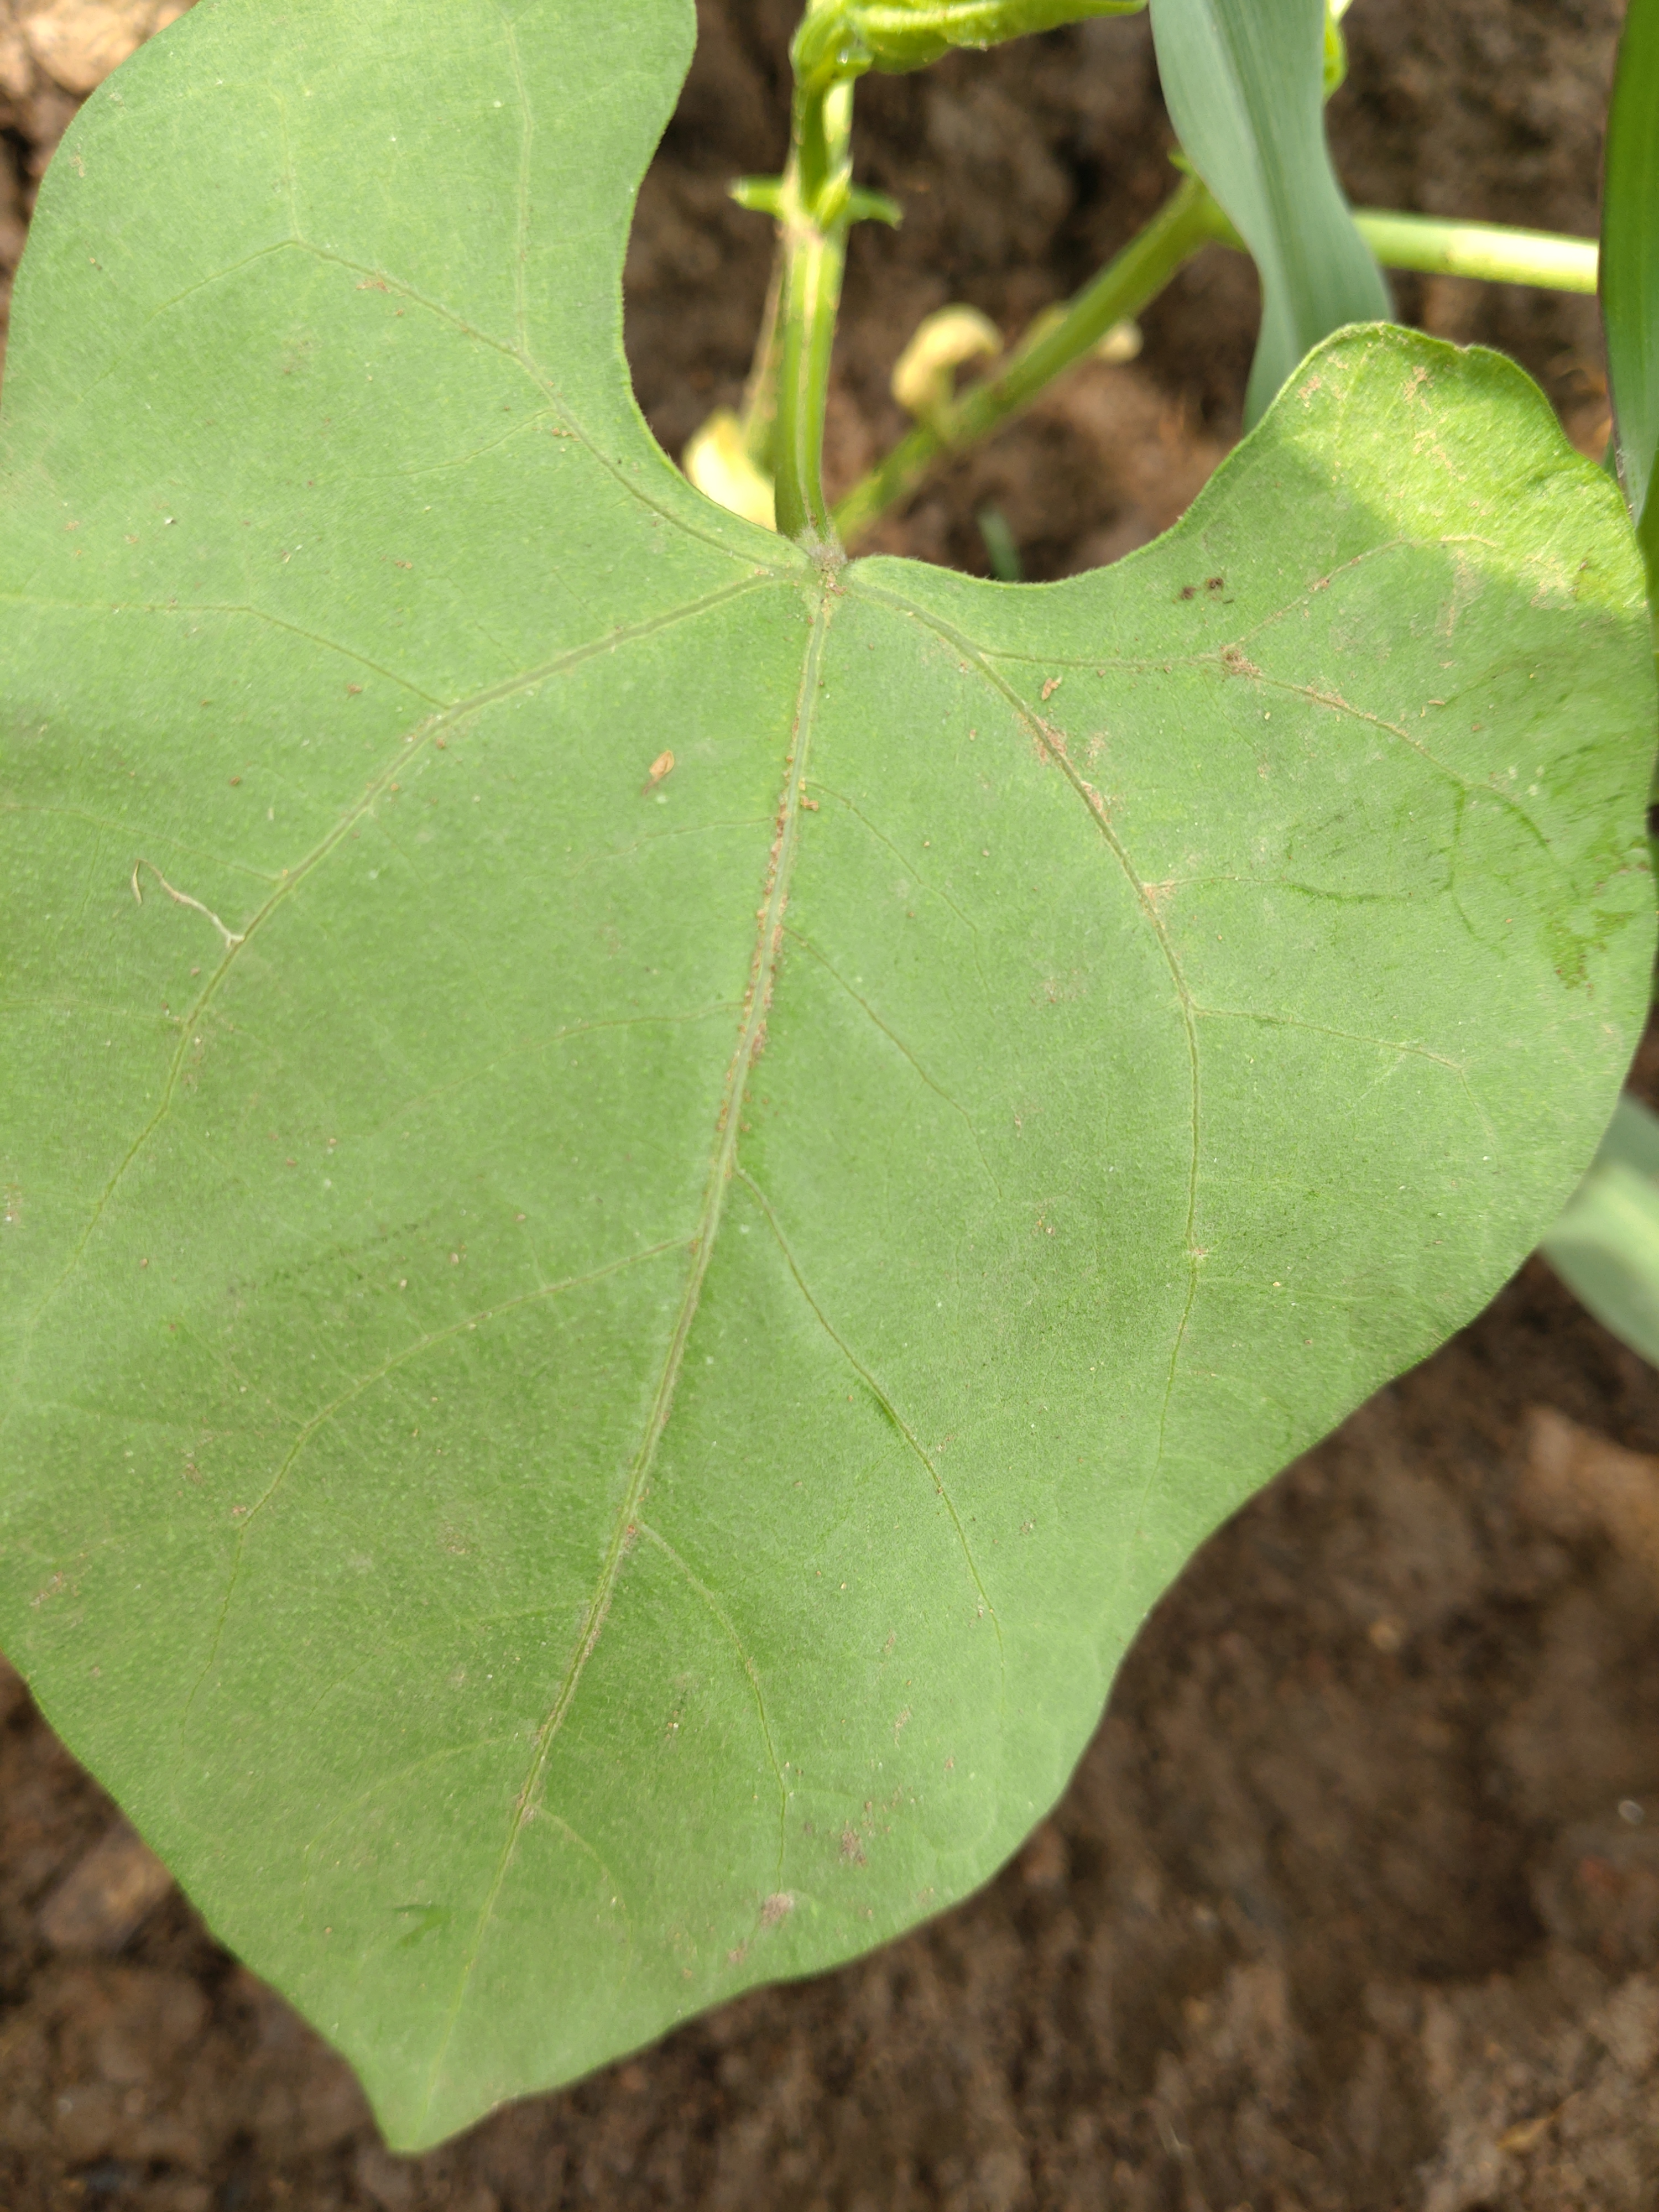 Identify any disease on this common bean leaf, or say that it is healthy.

healthy
